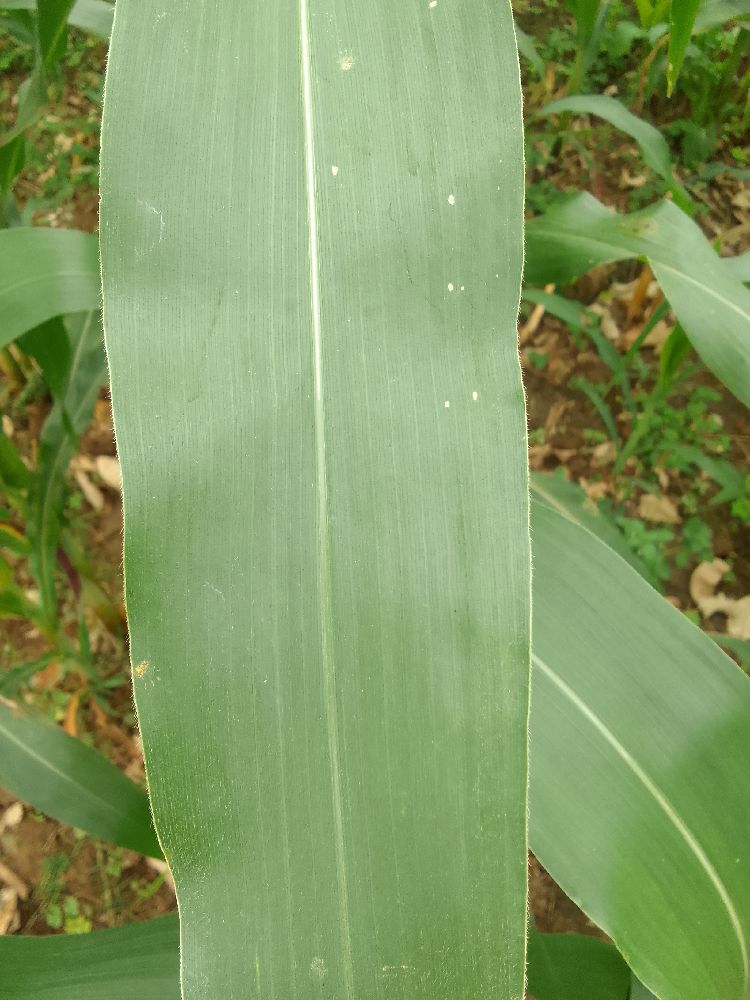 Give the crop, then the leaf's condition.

maize, healthy
